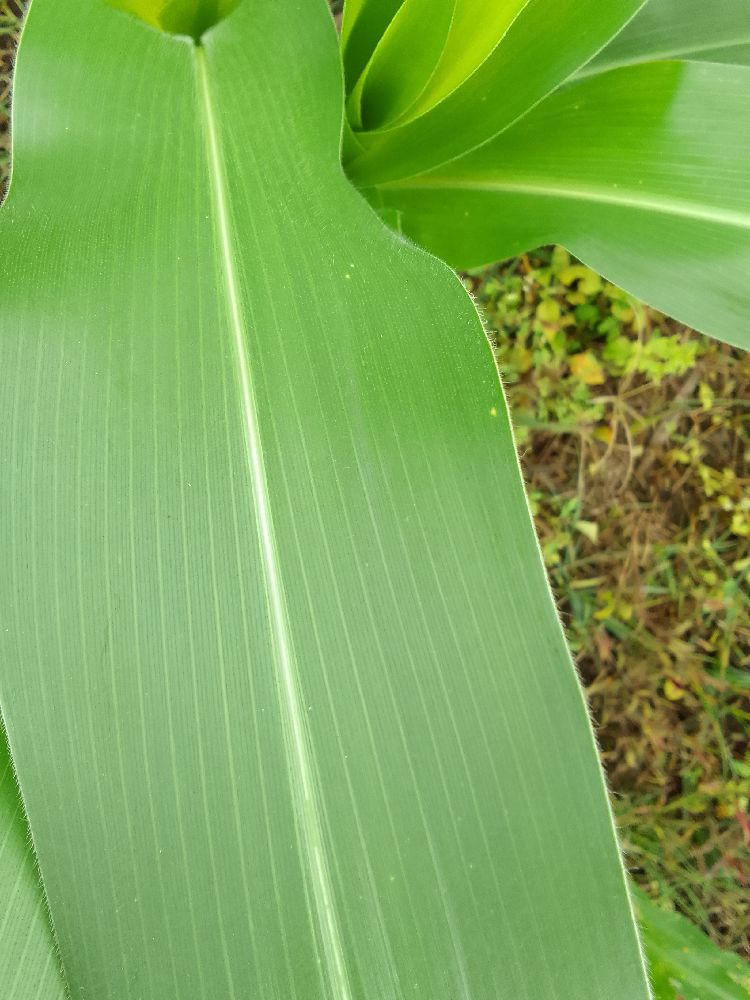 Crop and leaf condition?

maize, healthy
